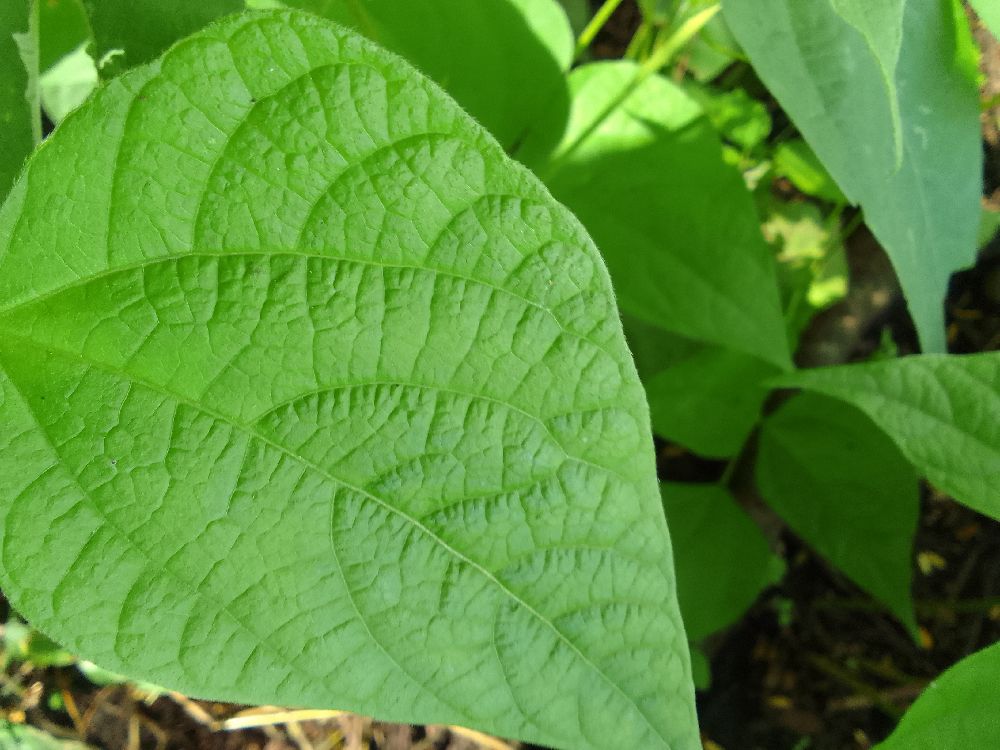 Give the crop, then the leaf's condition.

common bean, healthy
